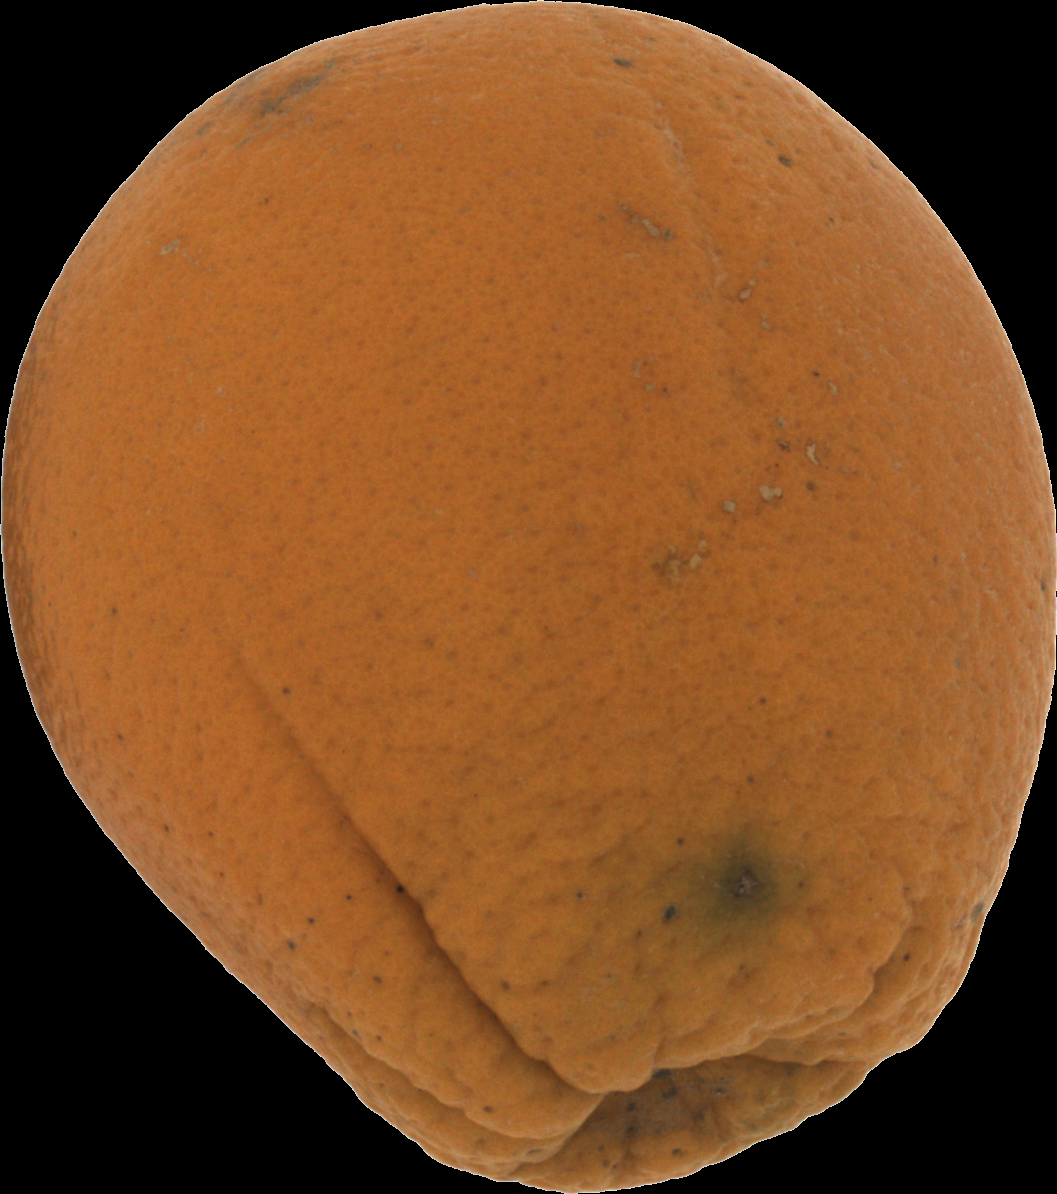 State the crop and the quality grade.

orange, bad
